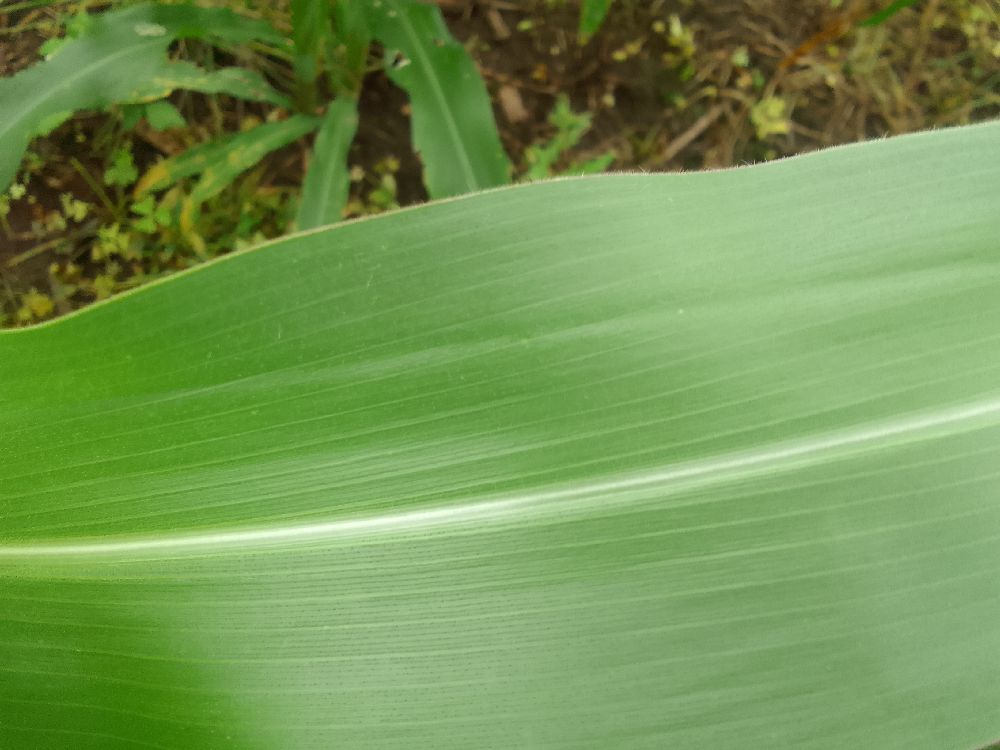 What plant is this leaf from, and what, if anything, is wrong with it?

maize, healthy
